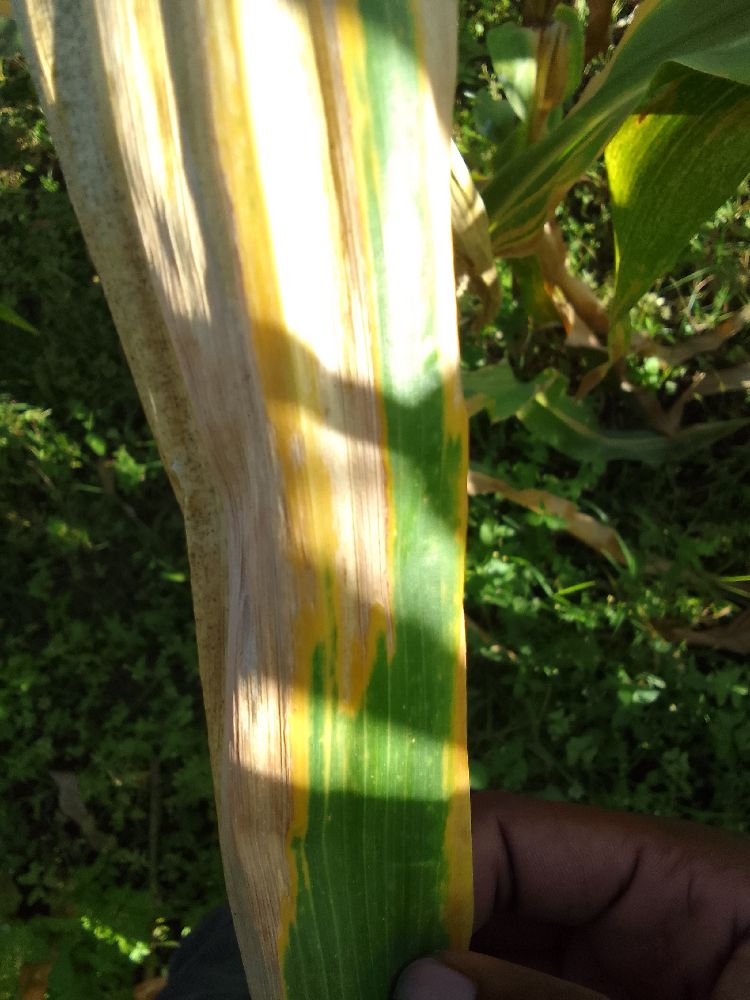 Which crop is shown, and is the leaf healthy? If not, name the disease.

maize, maize lethal necrosis
